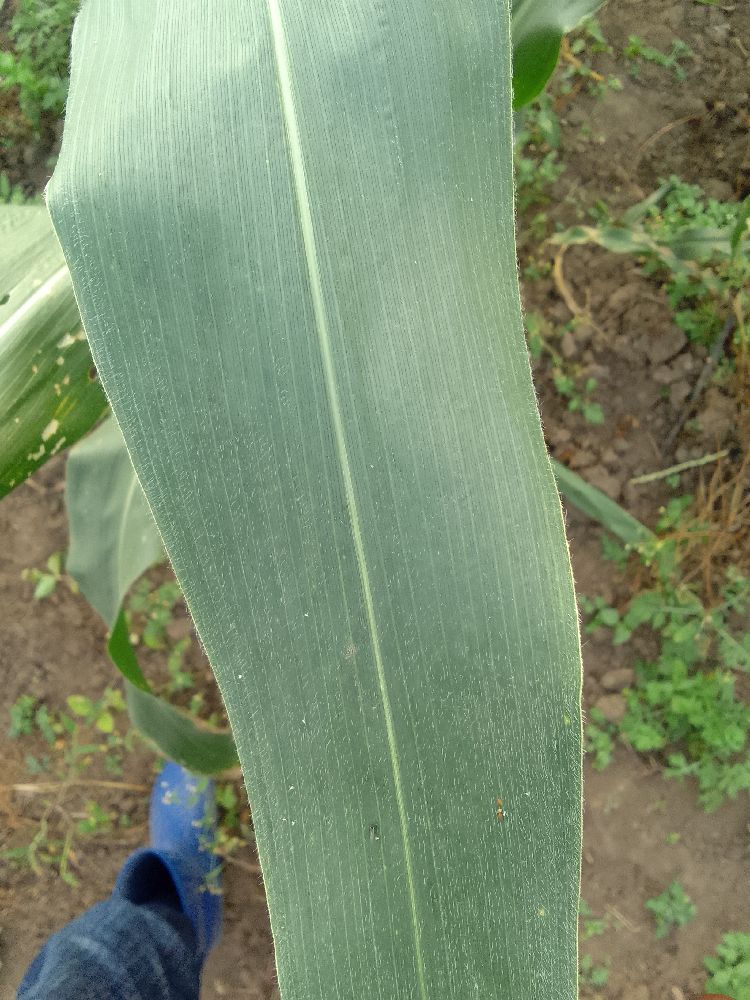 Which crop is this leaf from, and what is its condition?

maize, healthy
